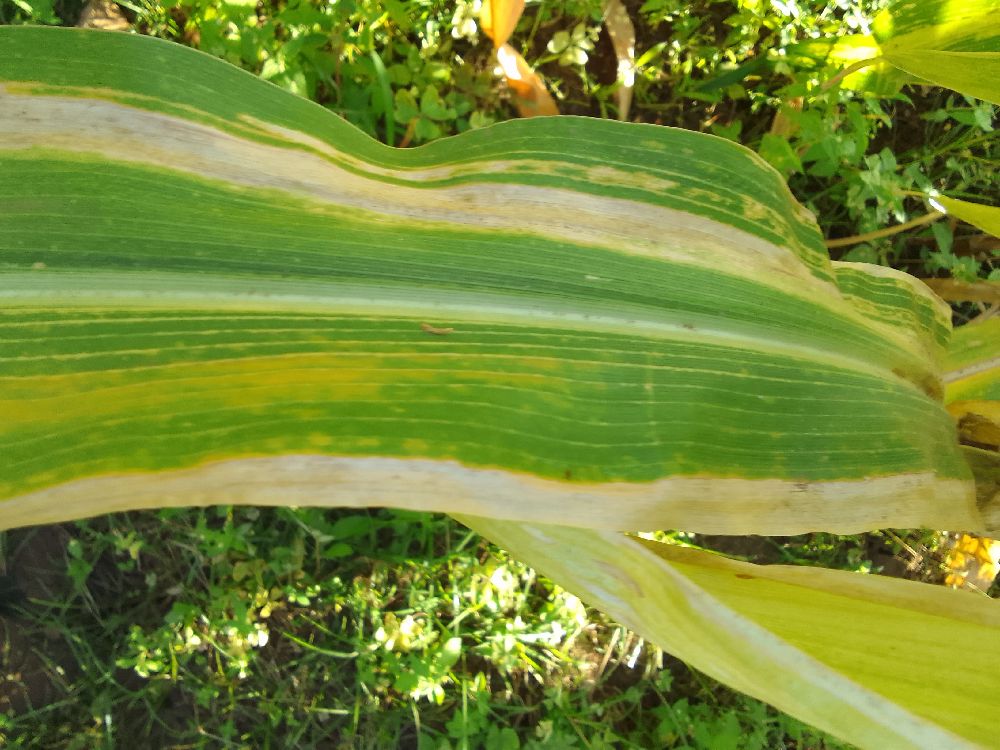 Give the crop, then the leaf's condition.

maize, maize lethal necrosis
